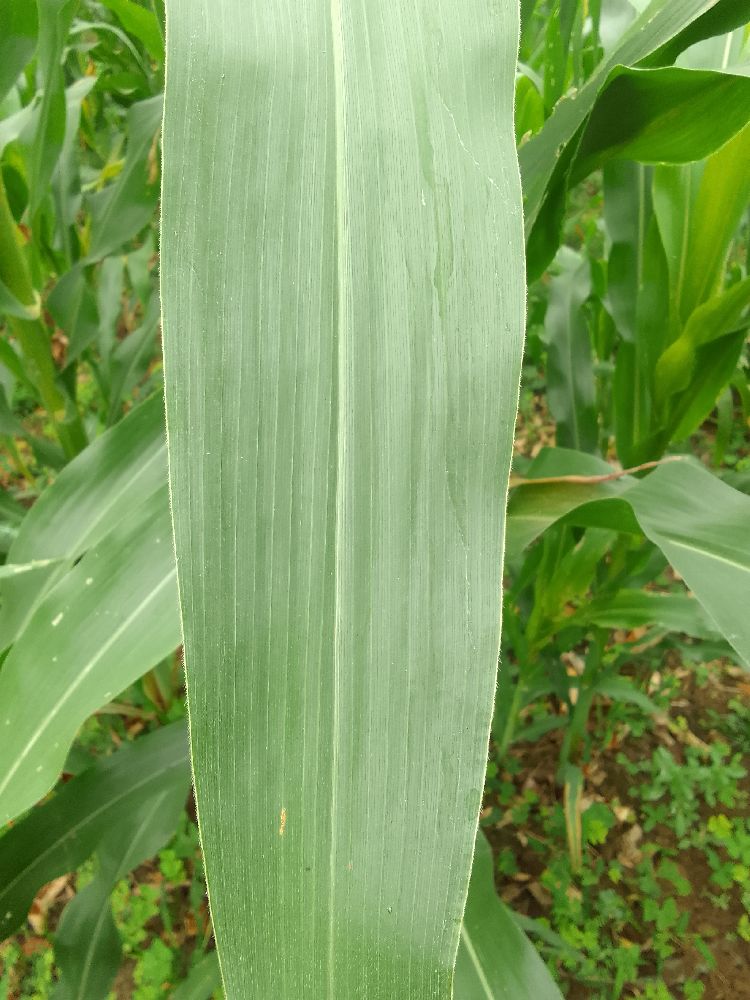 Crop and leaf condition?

maize, healthy
